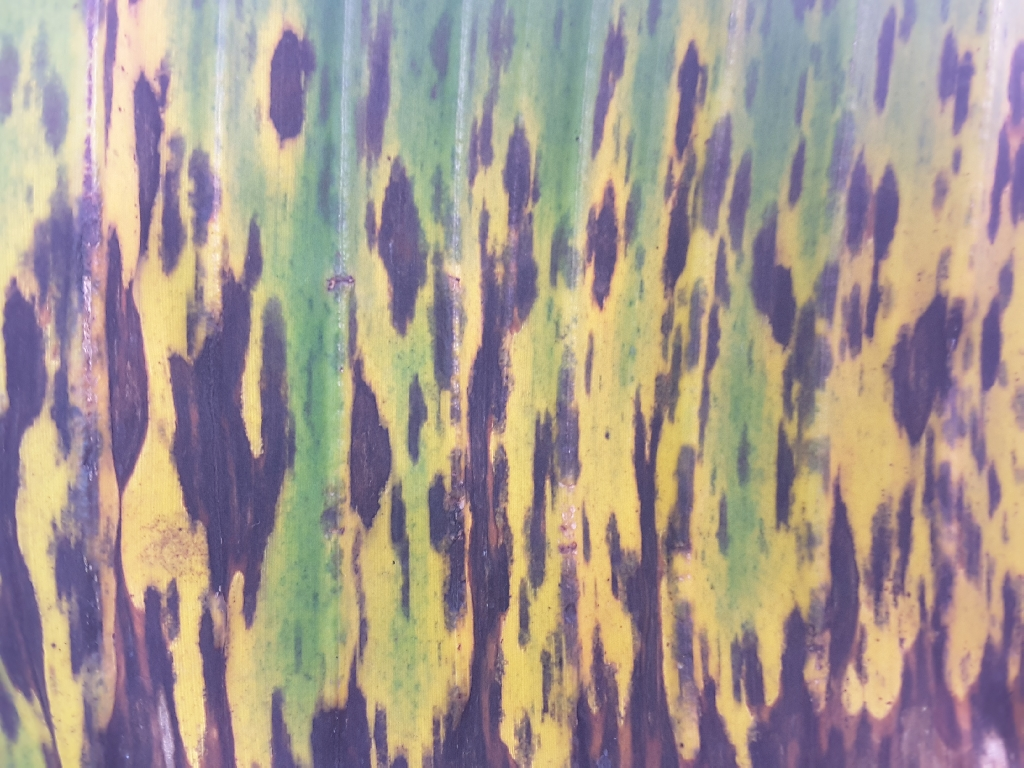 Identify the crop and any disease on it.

banana, black sigatoka
